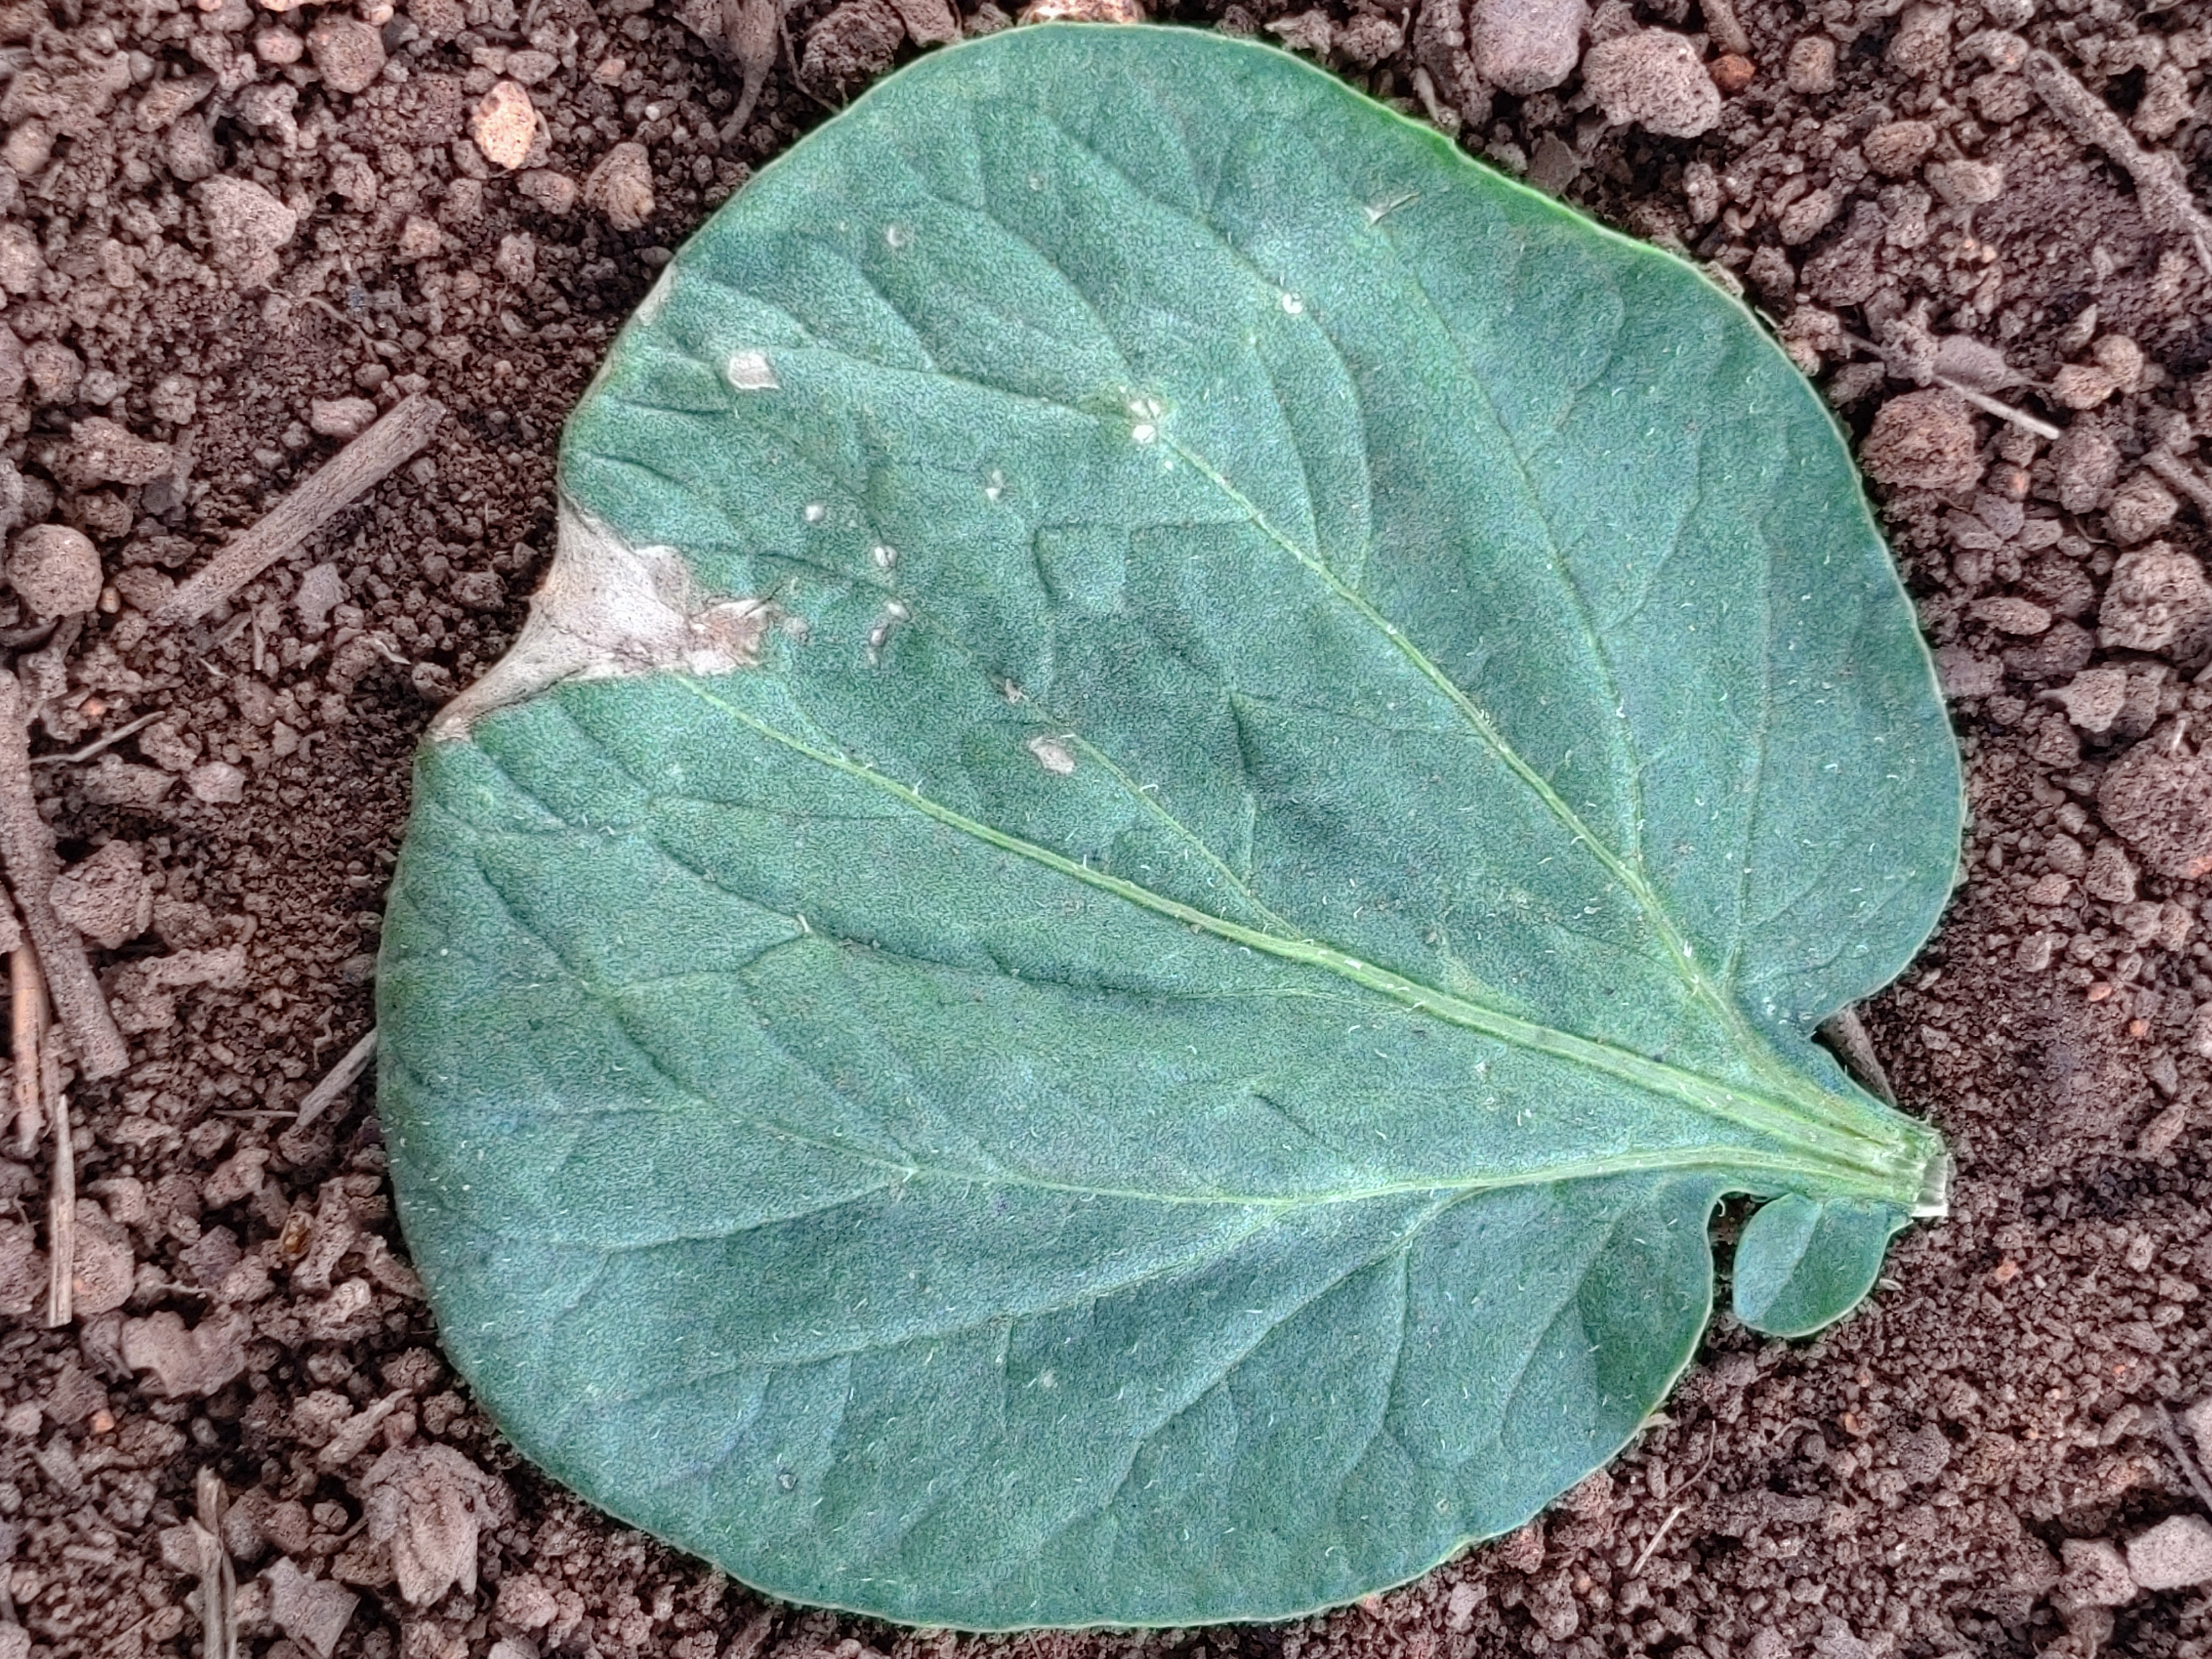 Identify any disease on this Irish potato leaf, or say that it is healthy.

early blight
